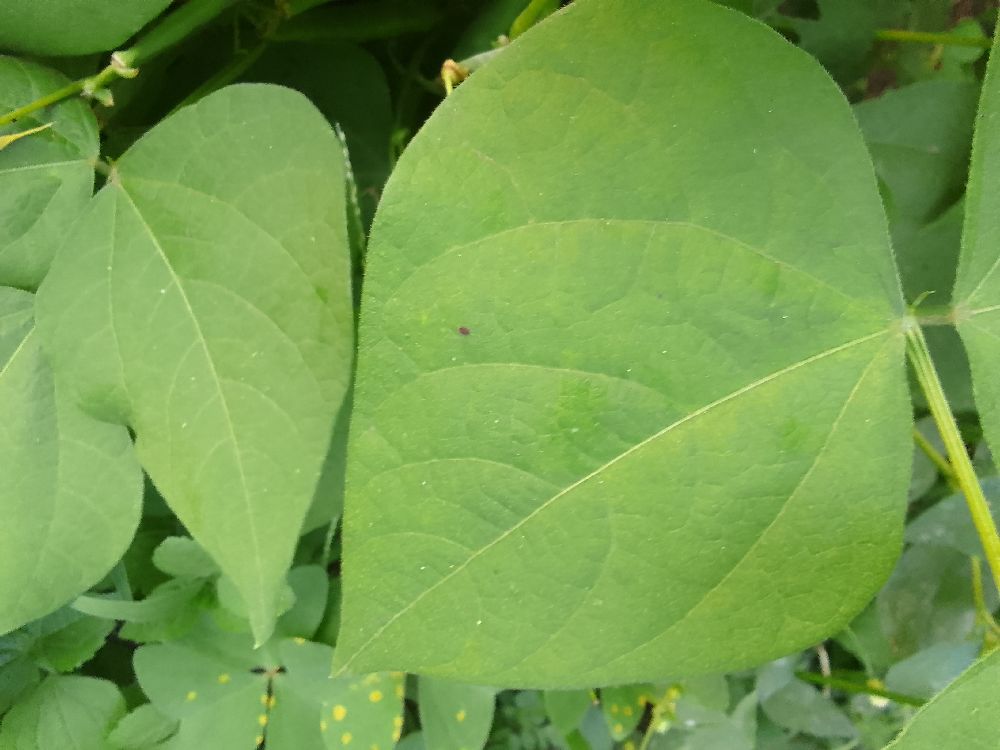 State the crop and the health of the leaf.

common bean, healthy
